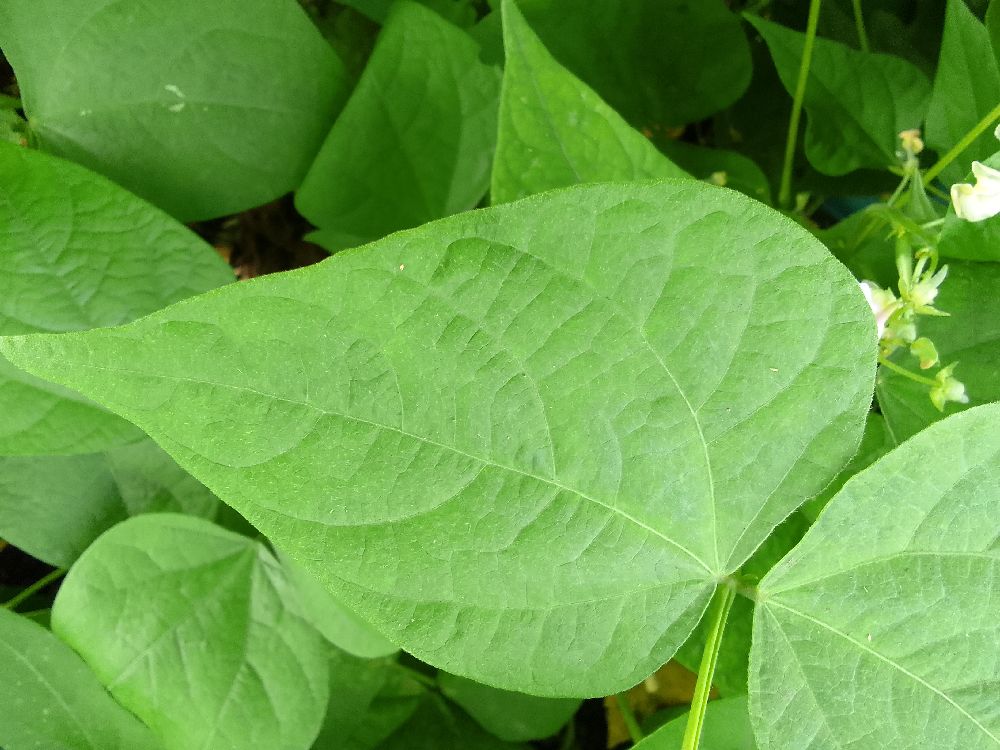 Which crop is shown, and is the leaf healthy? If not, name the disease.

common bean, healthy
